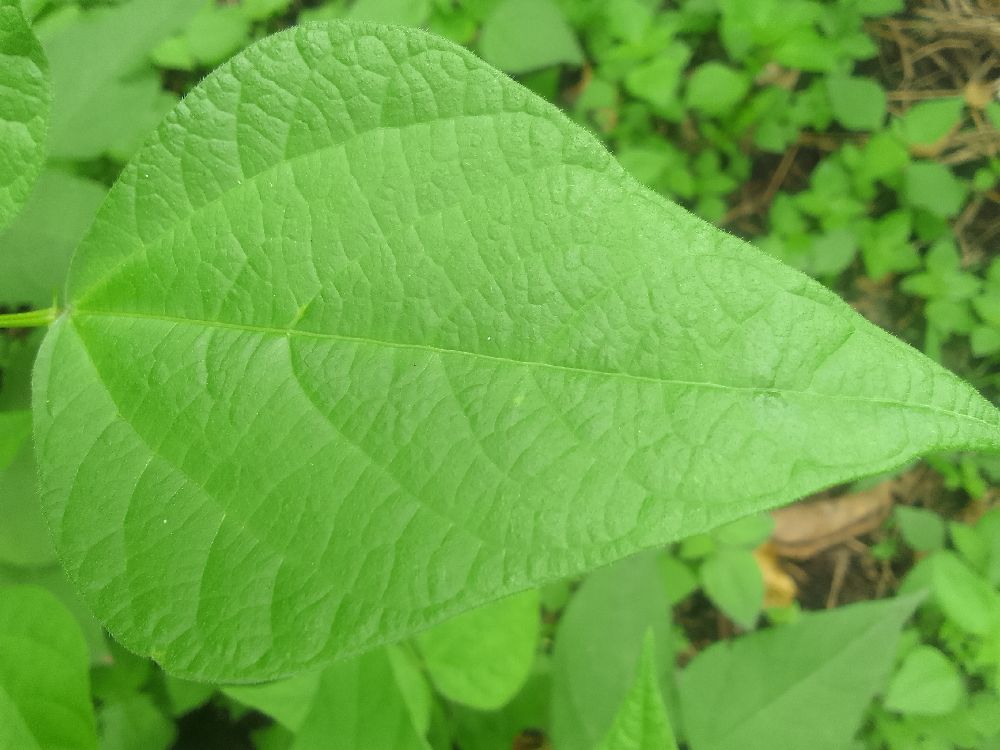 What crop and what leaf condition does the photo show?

common bean, healthy
